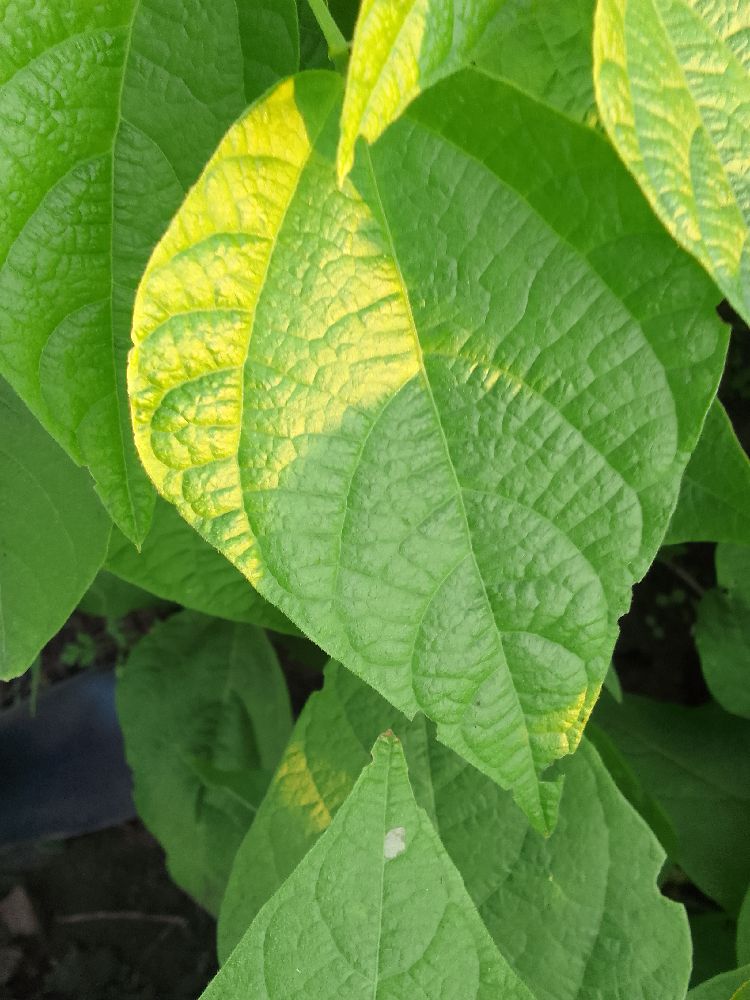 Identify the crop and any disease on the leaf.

common bean, healthy
